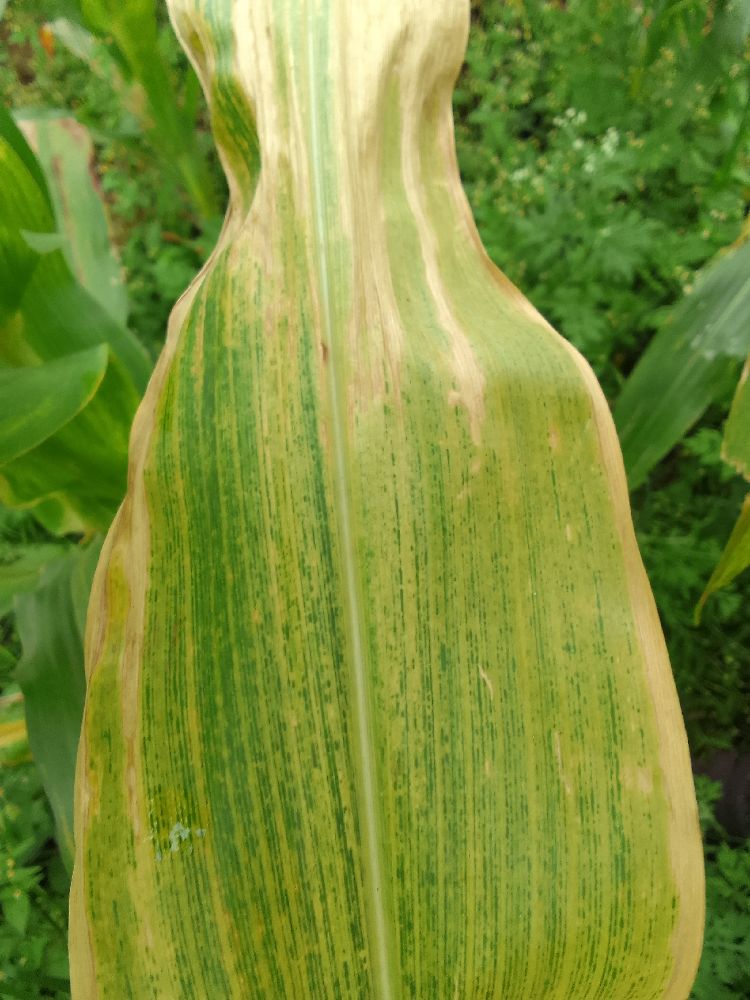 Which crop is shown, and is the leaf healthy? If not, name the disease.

maize, maize lethal necrosis
